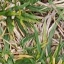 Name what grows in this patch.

grass
